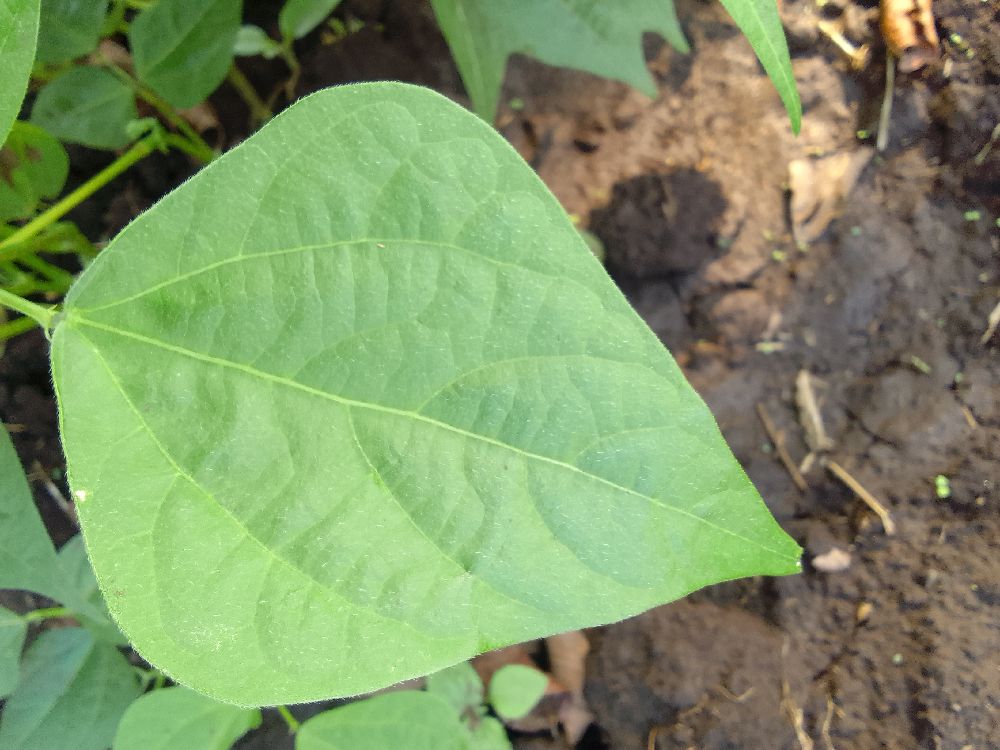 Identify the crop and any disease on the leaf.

common bean, healthy
